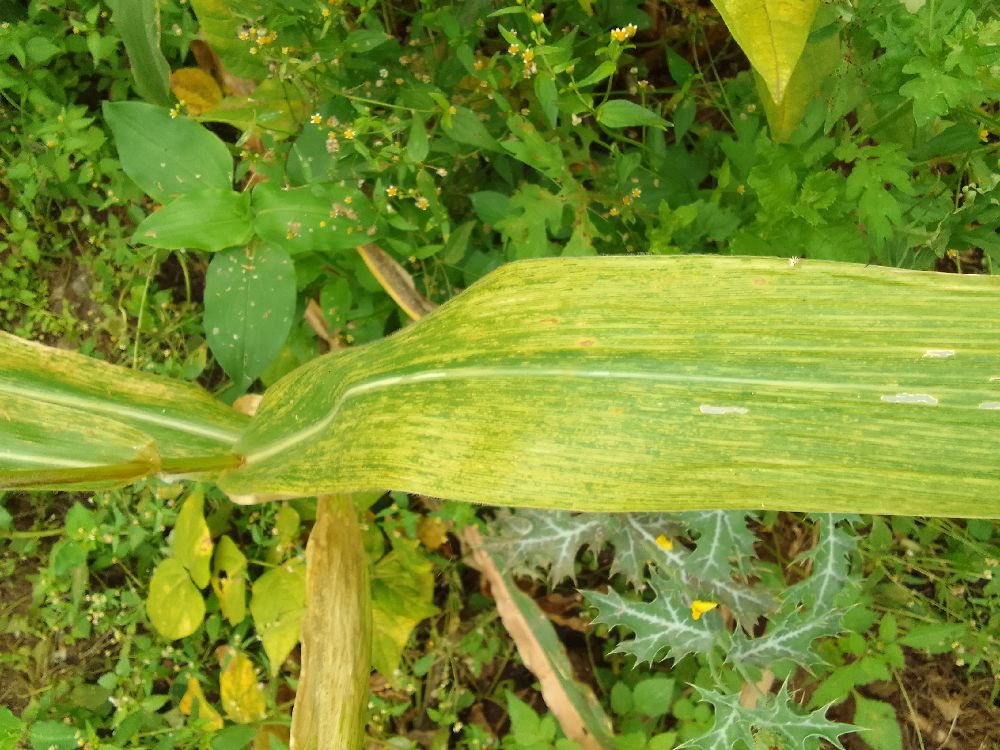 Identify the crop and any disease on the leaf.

maize, maize lethal necrosis
